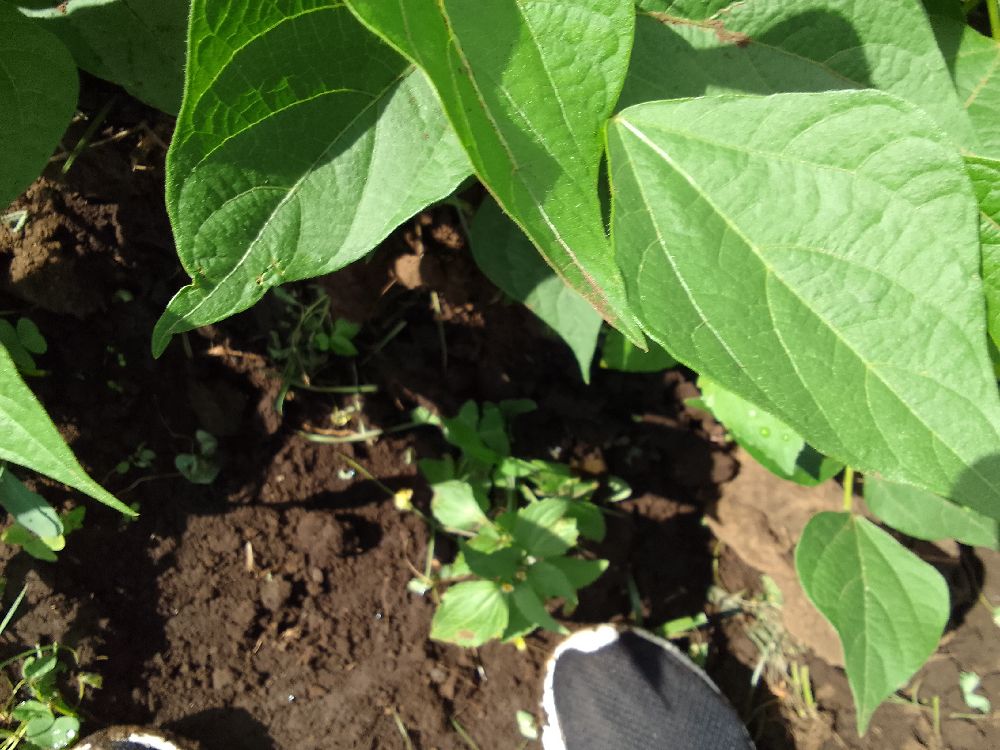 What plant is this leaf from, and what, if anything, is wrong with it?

common bean, healthy
